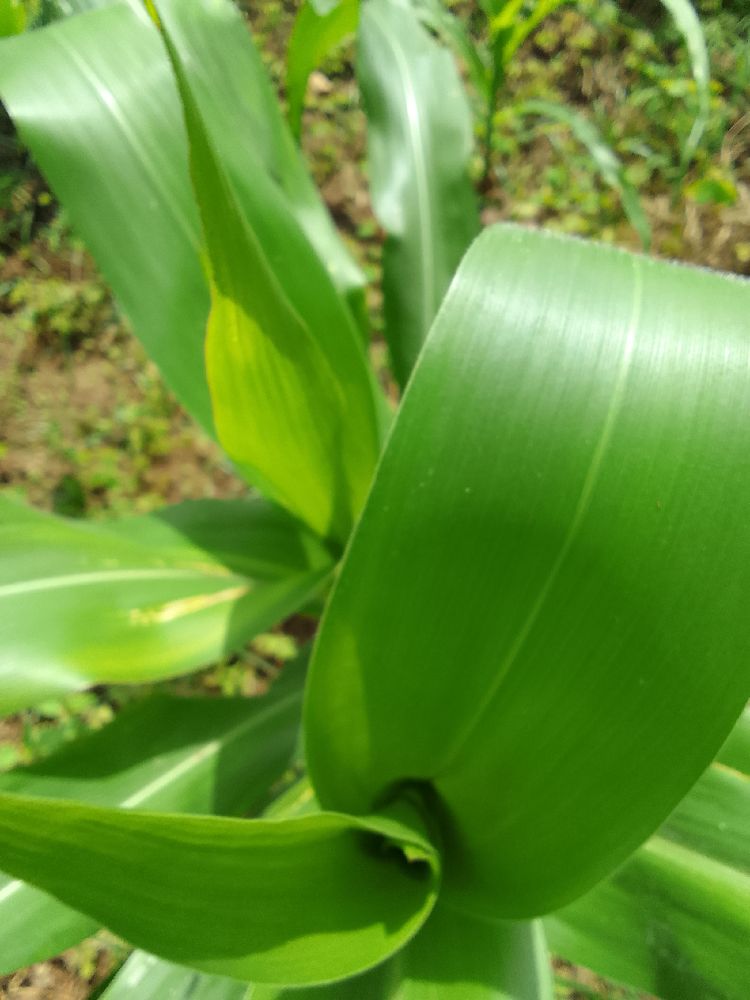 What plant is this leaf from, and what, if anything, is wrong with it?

maize, healthy
